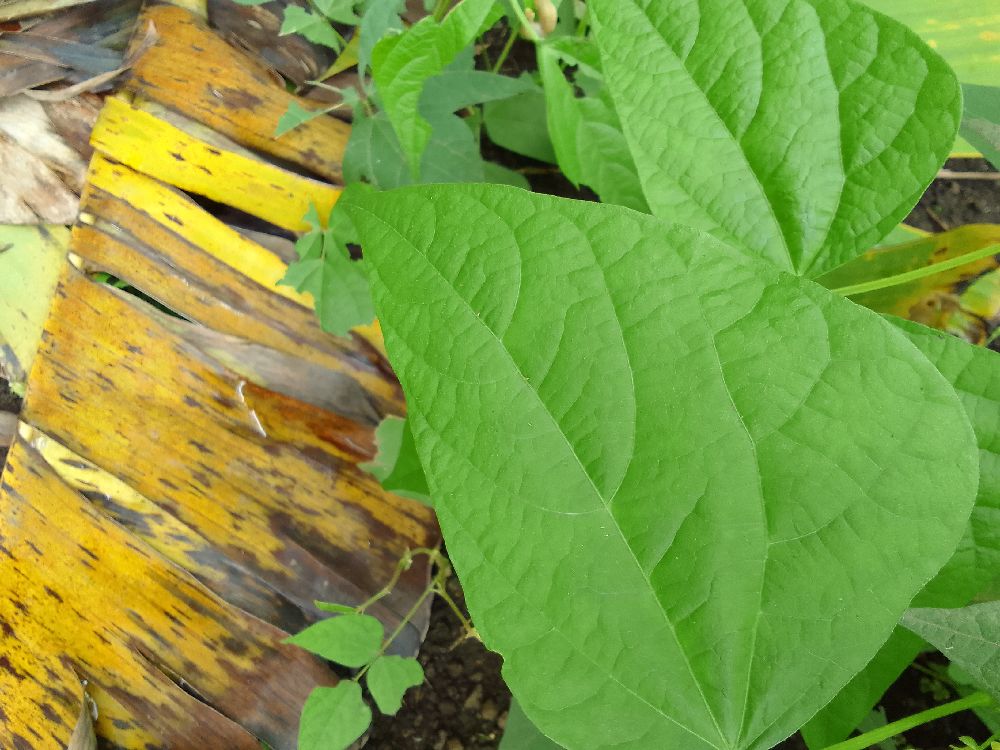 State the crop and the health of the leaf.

common bean, healthy
